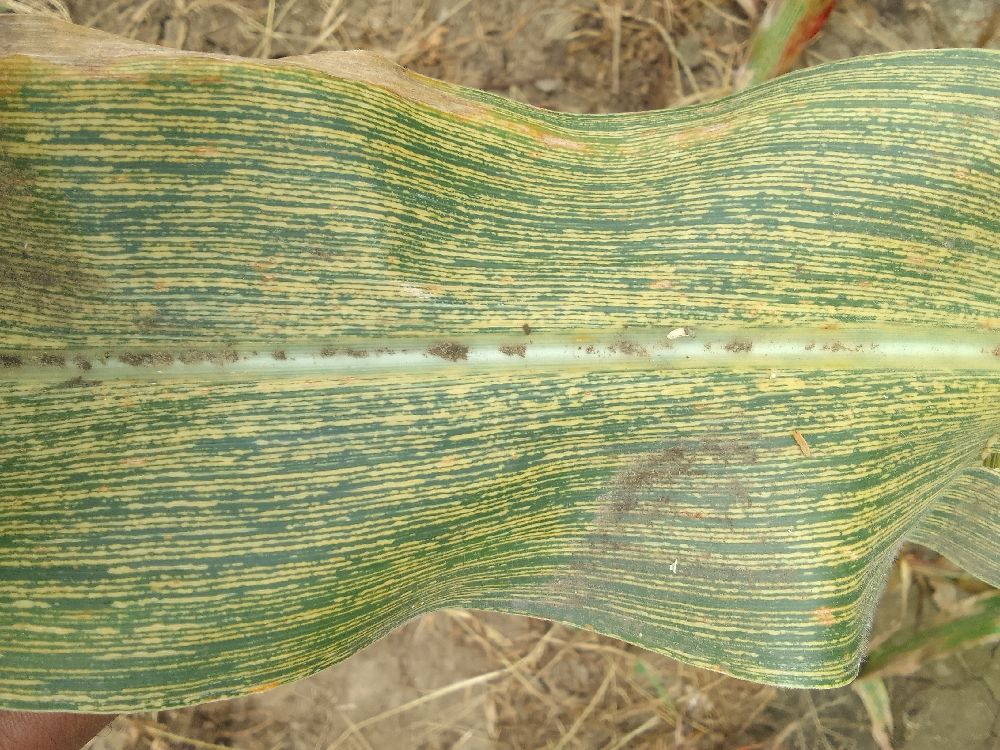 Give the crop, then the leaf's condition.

maize, maize streak virus
